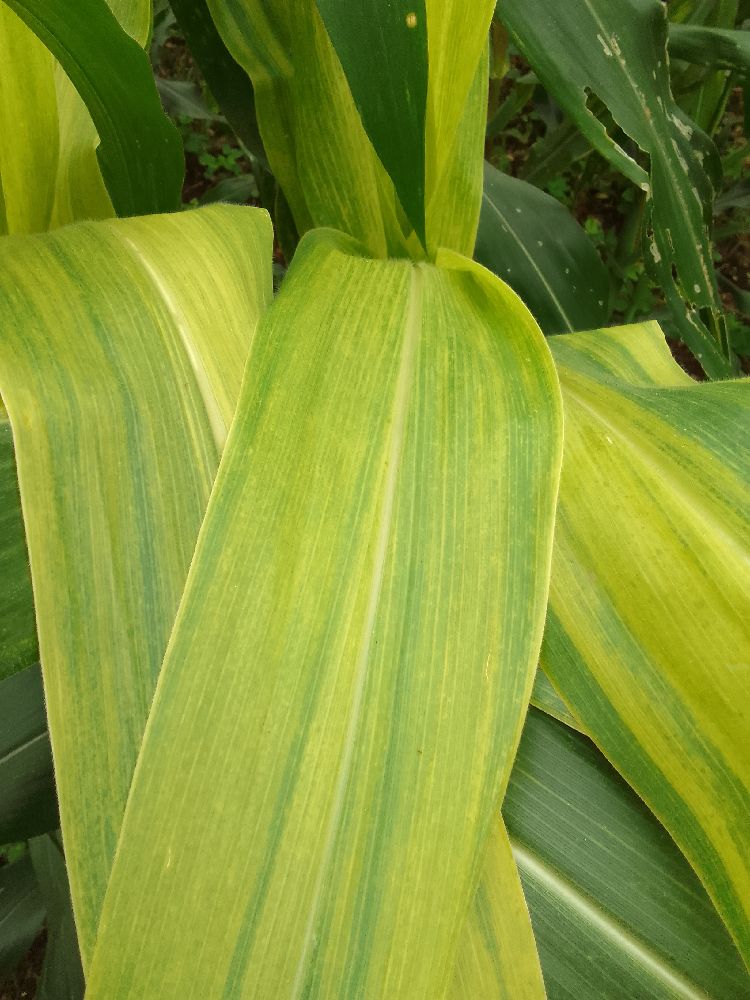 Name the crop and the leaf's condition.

maize, maize lethal necrosis
